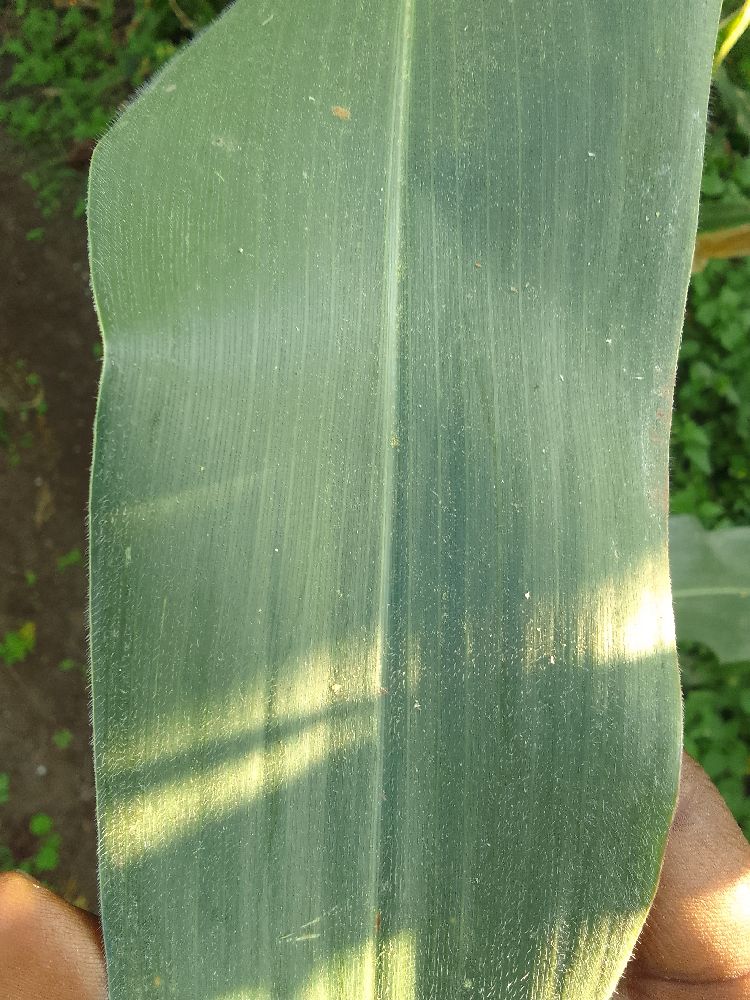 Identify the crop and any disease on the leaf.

maize, healthy
